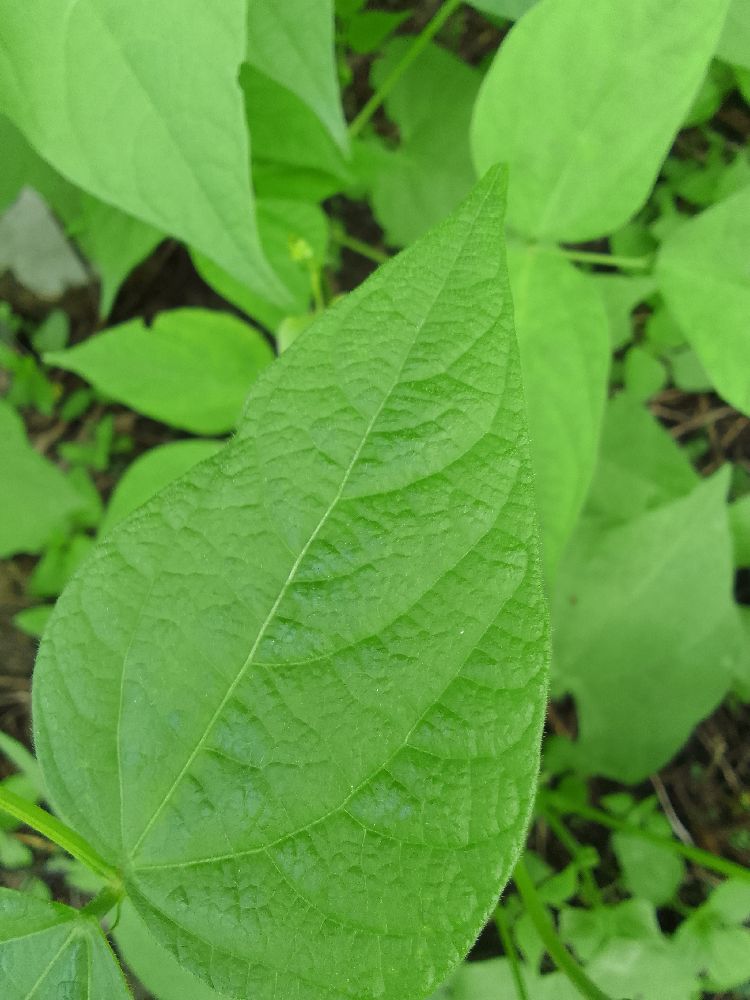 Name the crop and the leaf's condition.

common bean, healthy
